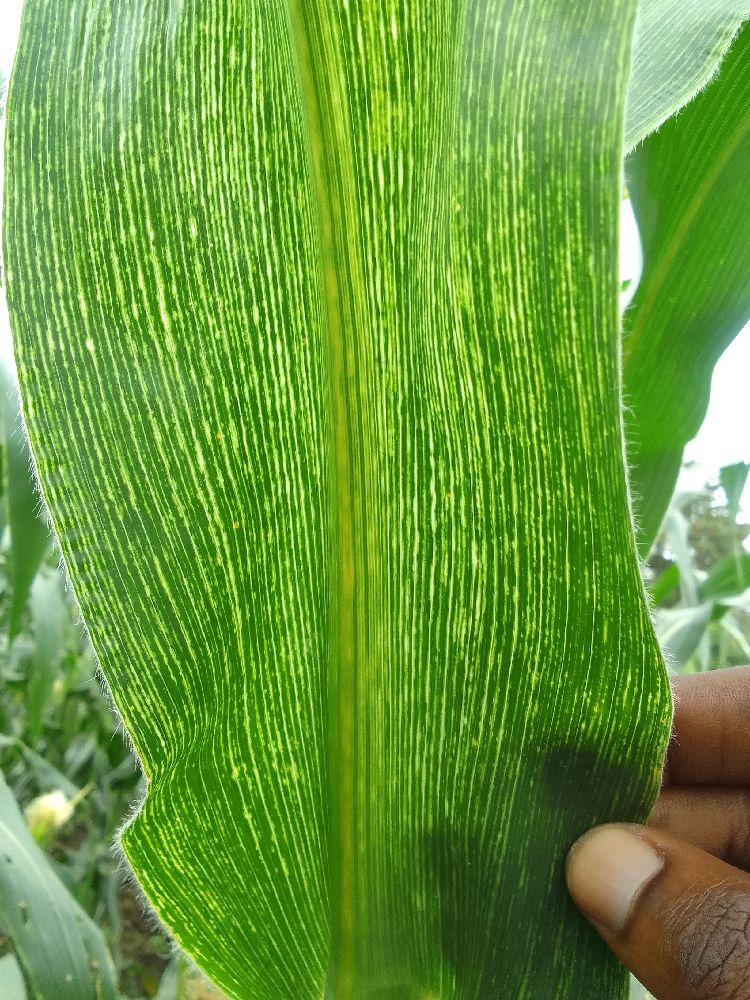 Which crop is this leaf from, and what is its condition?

maize, maize streak virus
